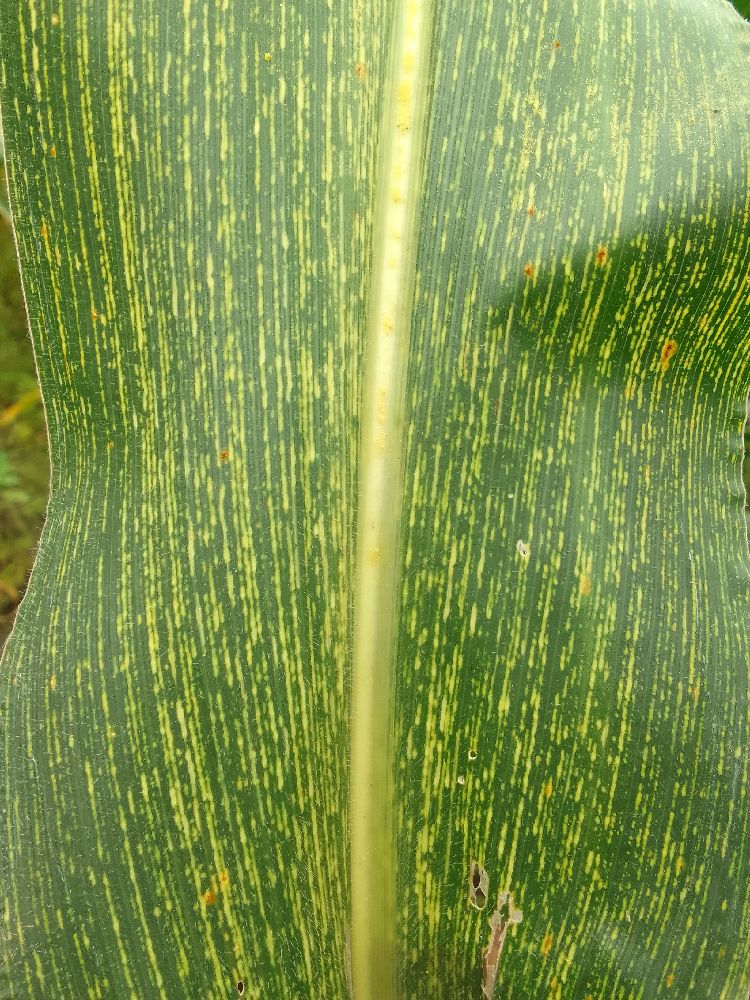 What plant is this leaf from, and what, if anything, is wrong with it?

maize, maize streak virus
